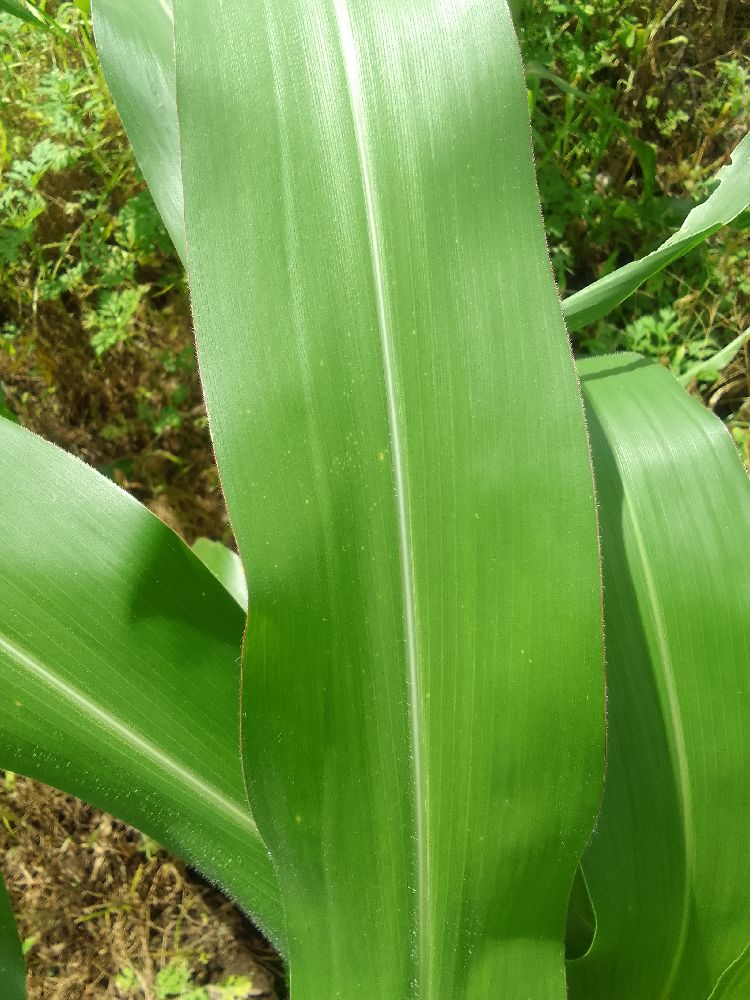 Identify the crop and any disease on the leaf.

maize, healthy
